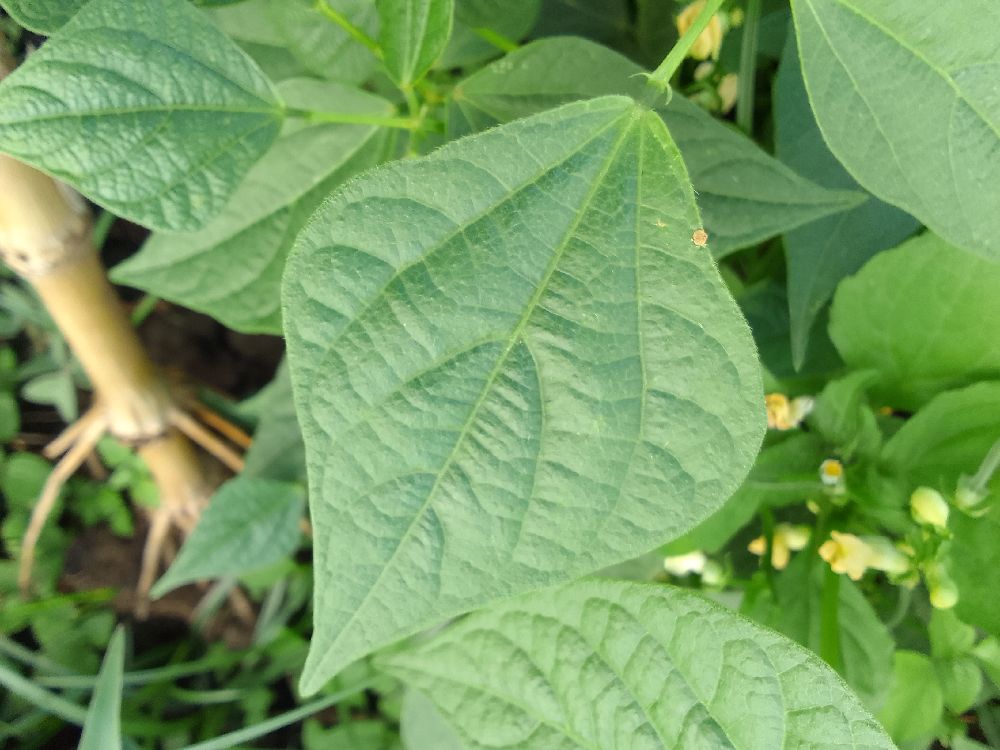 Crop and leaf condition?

common bean, healthy
